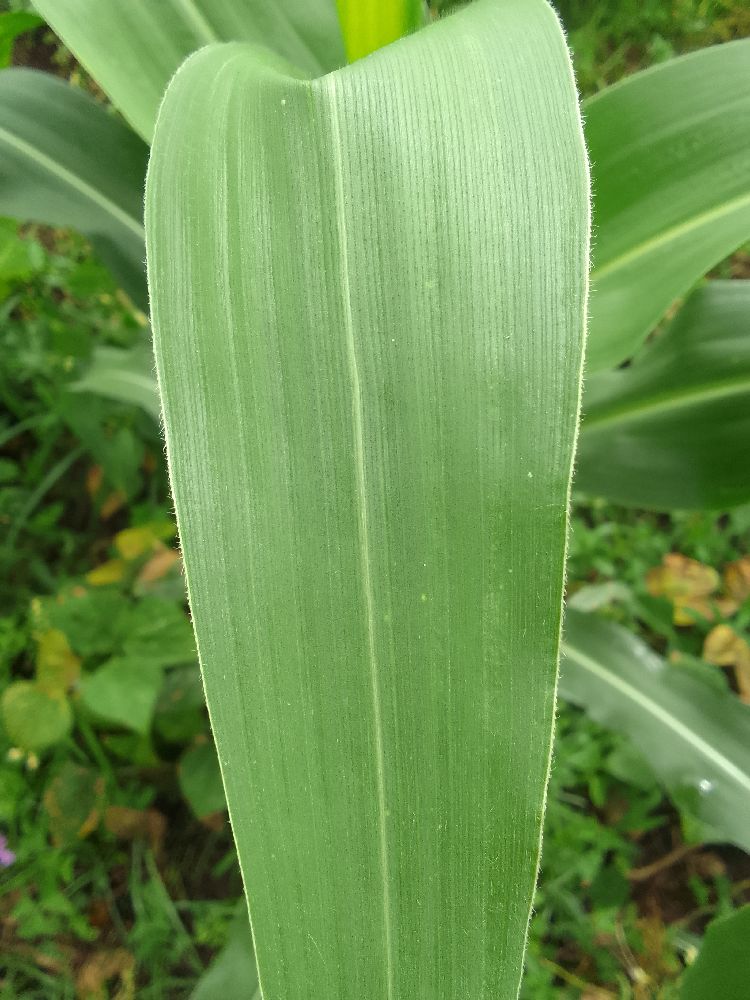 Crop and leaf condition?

maize, healthy
